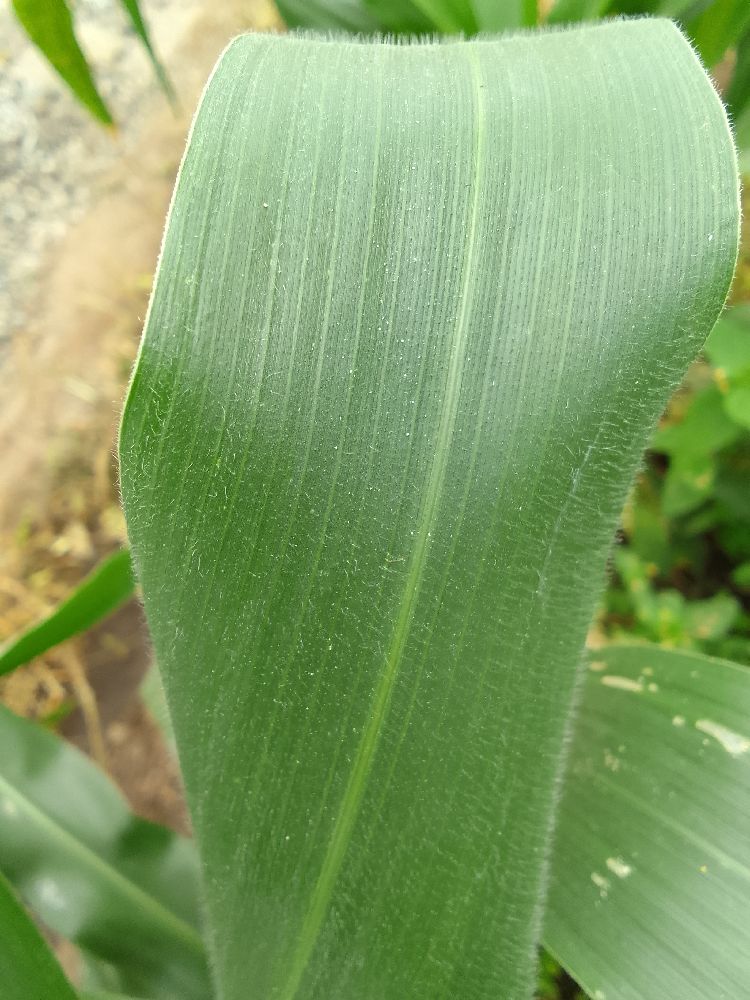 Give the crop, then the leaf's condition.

maize, healthy
